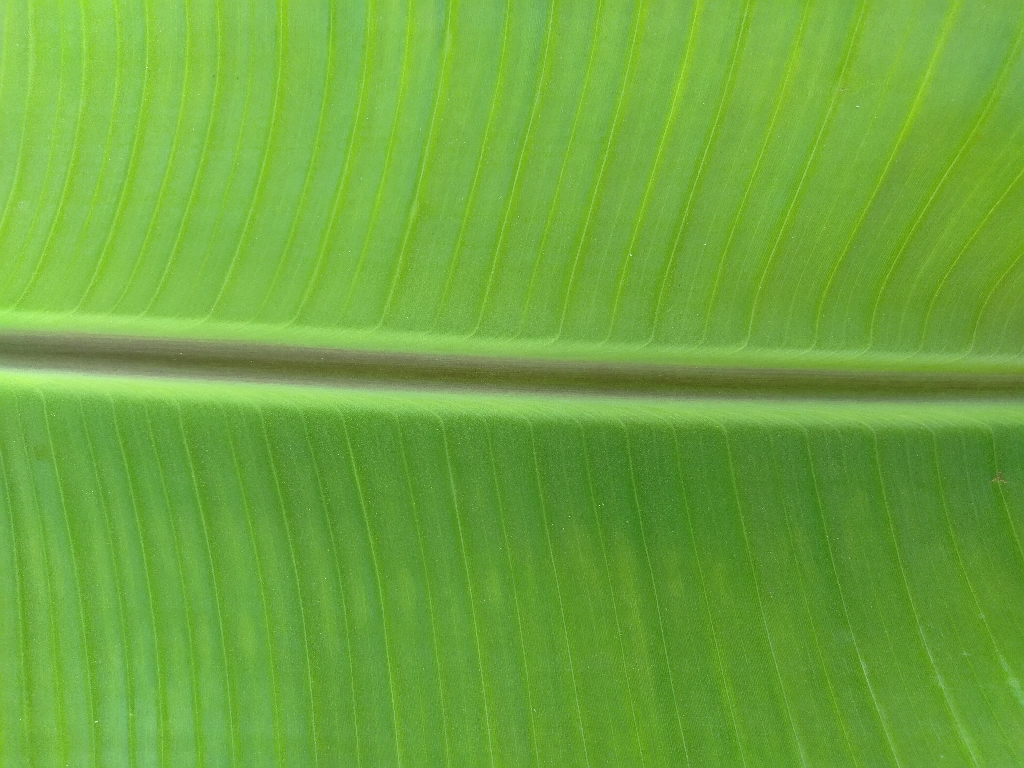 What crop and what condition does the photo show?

banana, healthy
